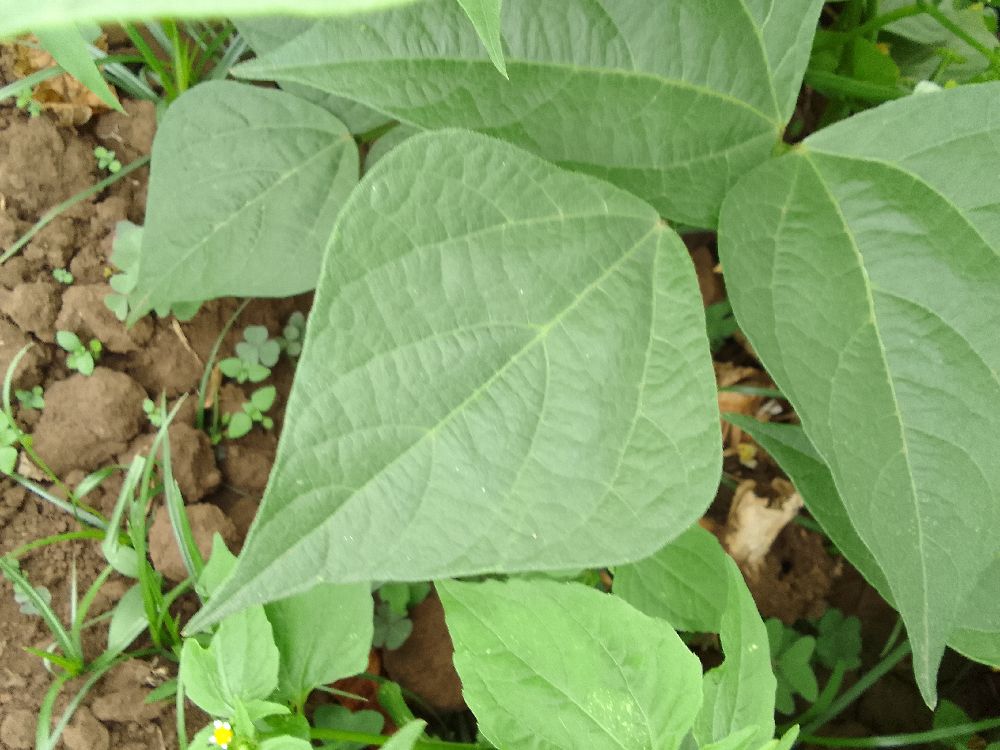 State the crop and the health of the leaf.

common bean, healthy
